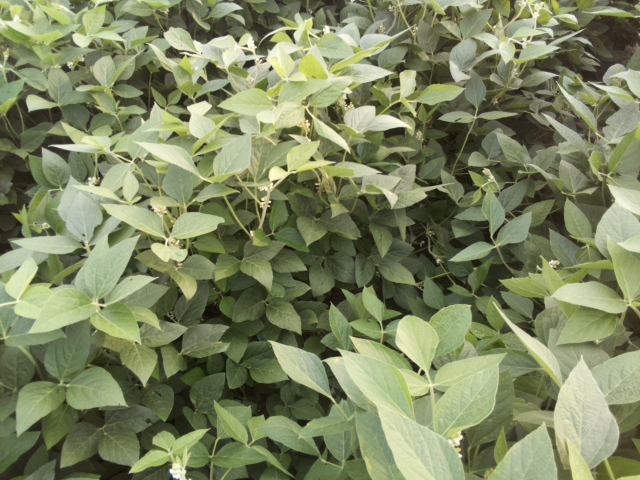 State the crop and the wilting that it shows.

soybean, leaves with no wilting
